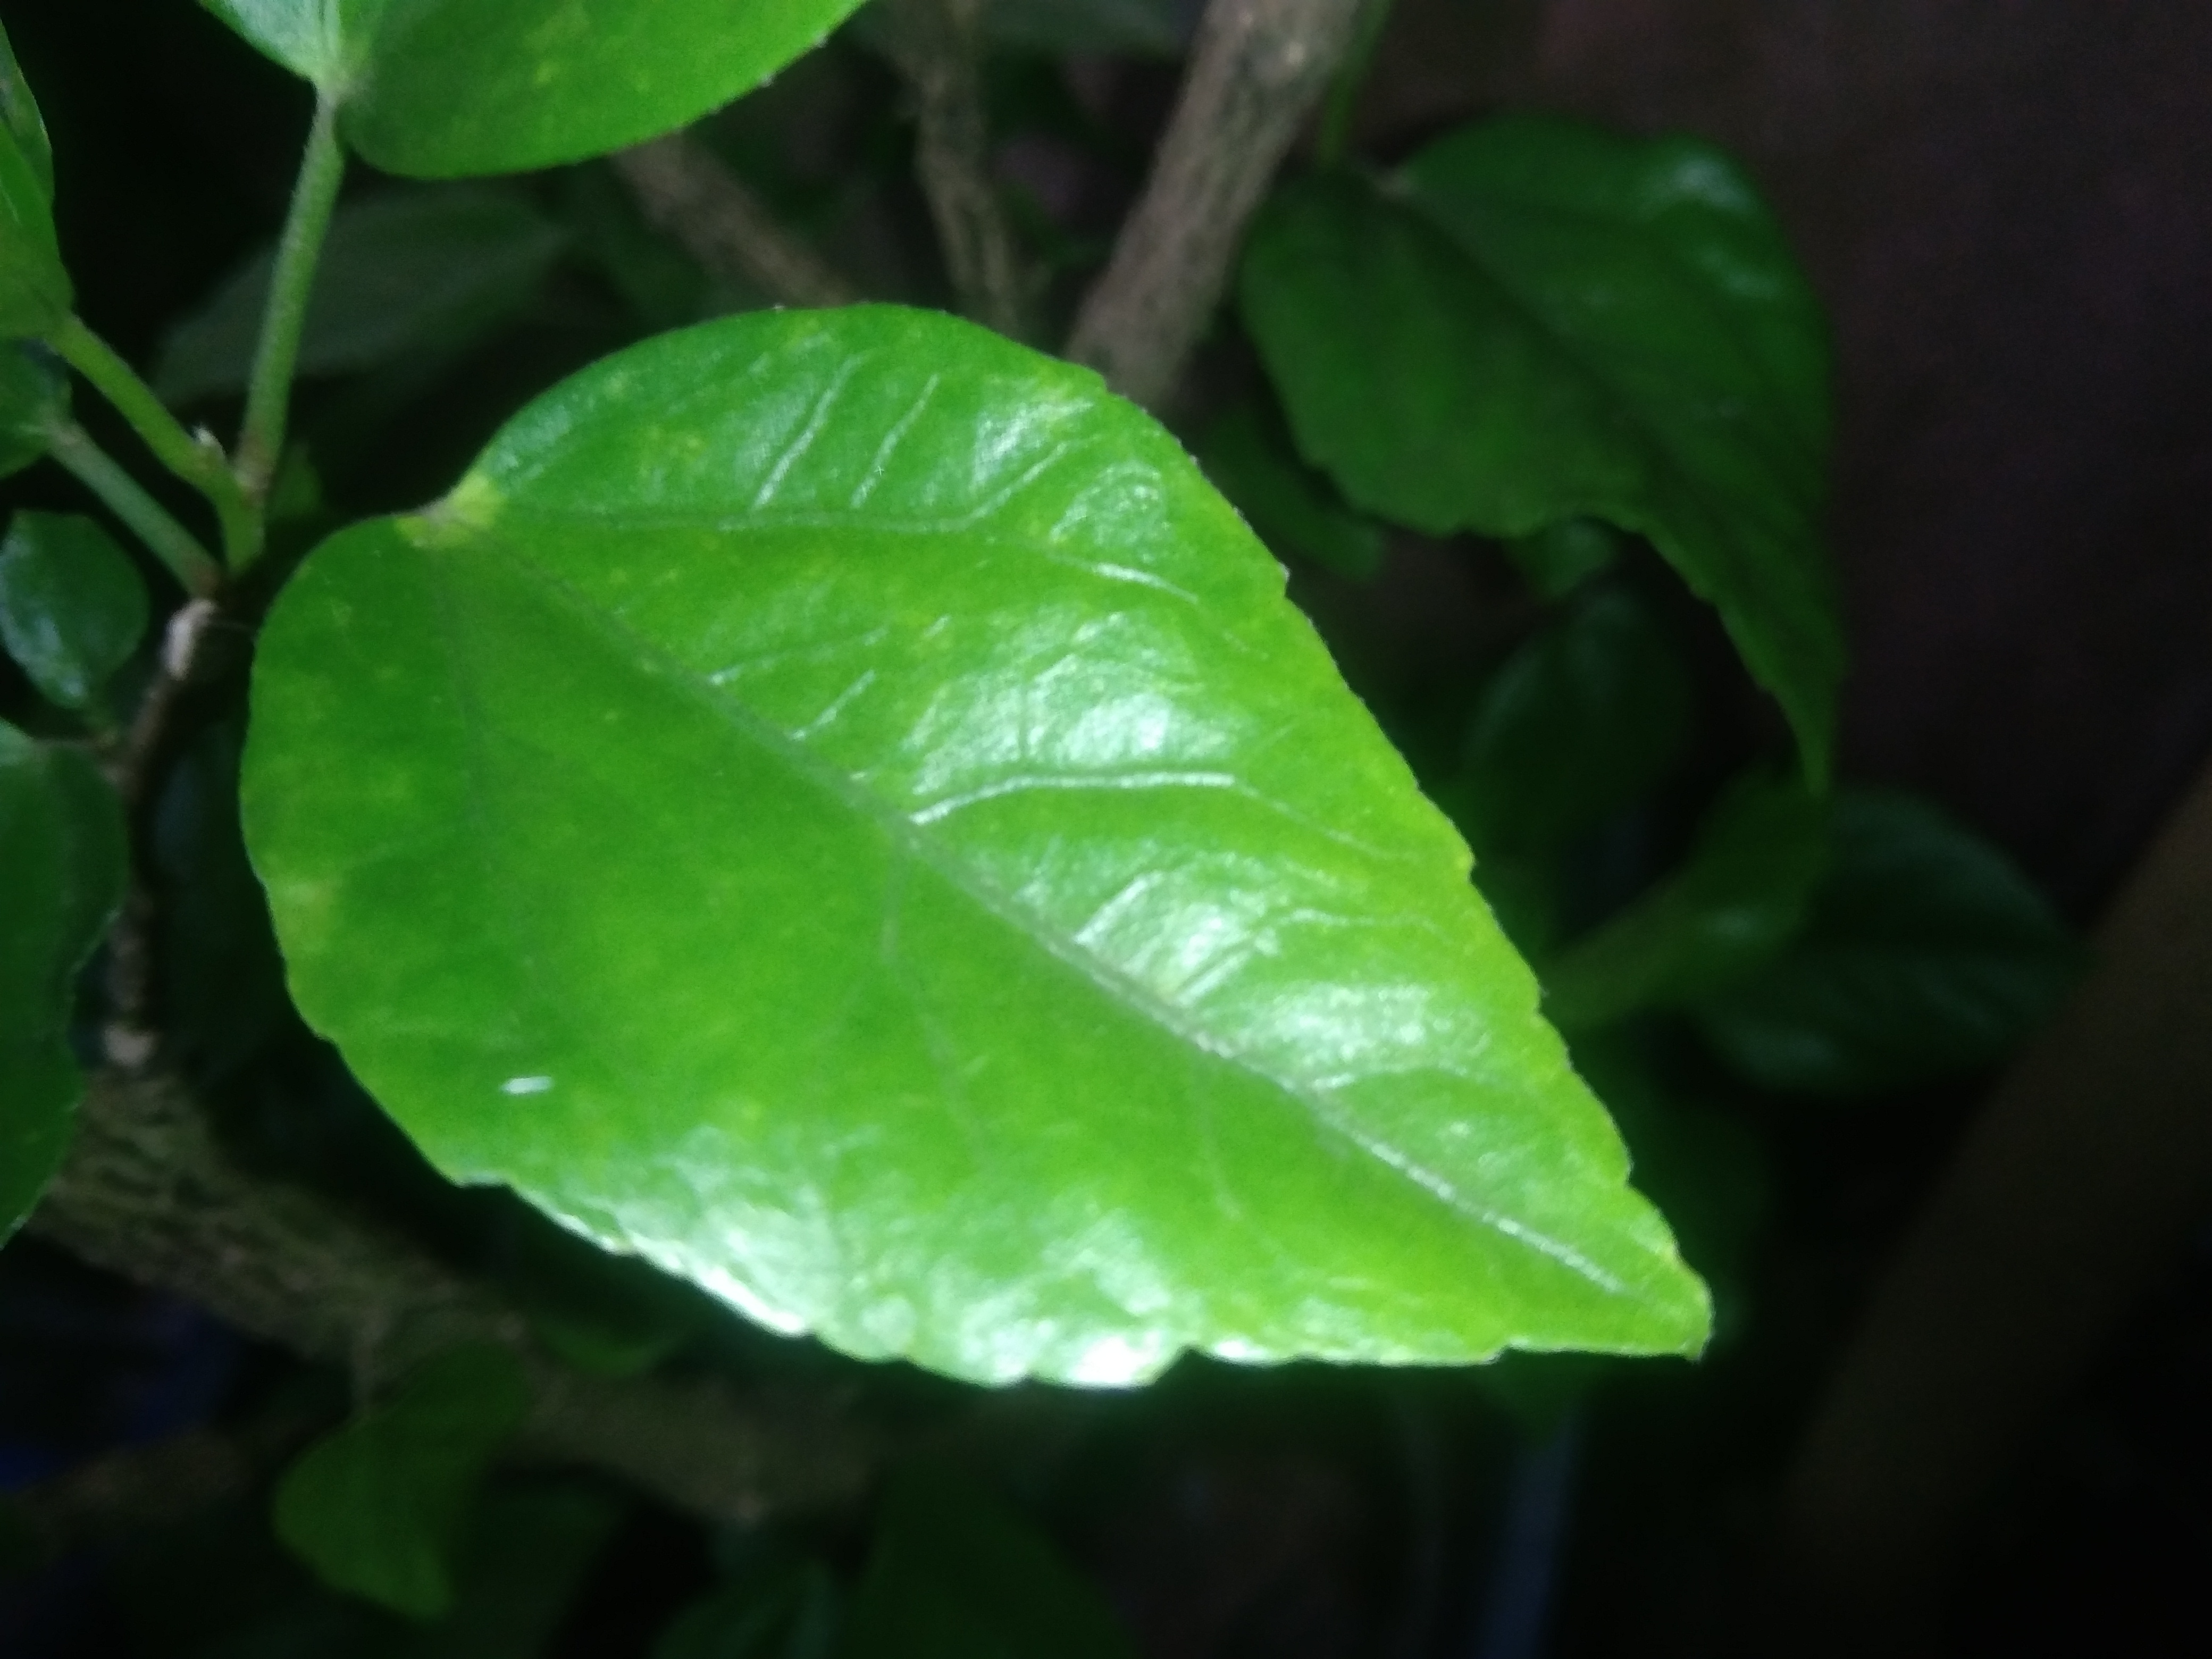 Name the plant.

hibiscus
